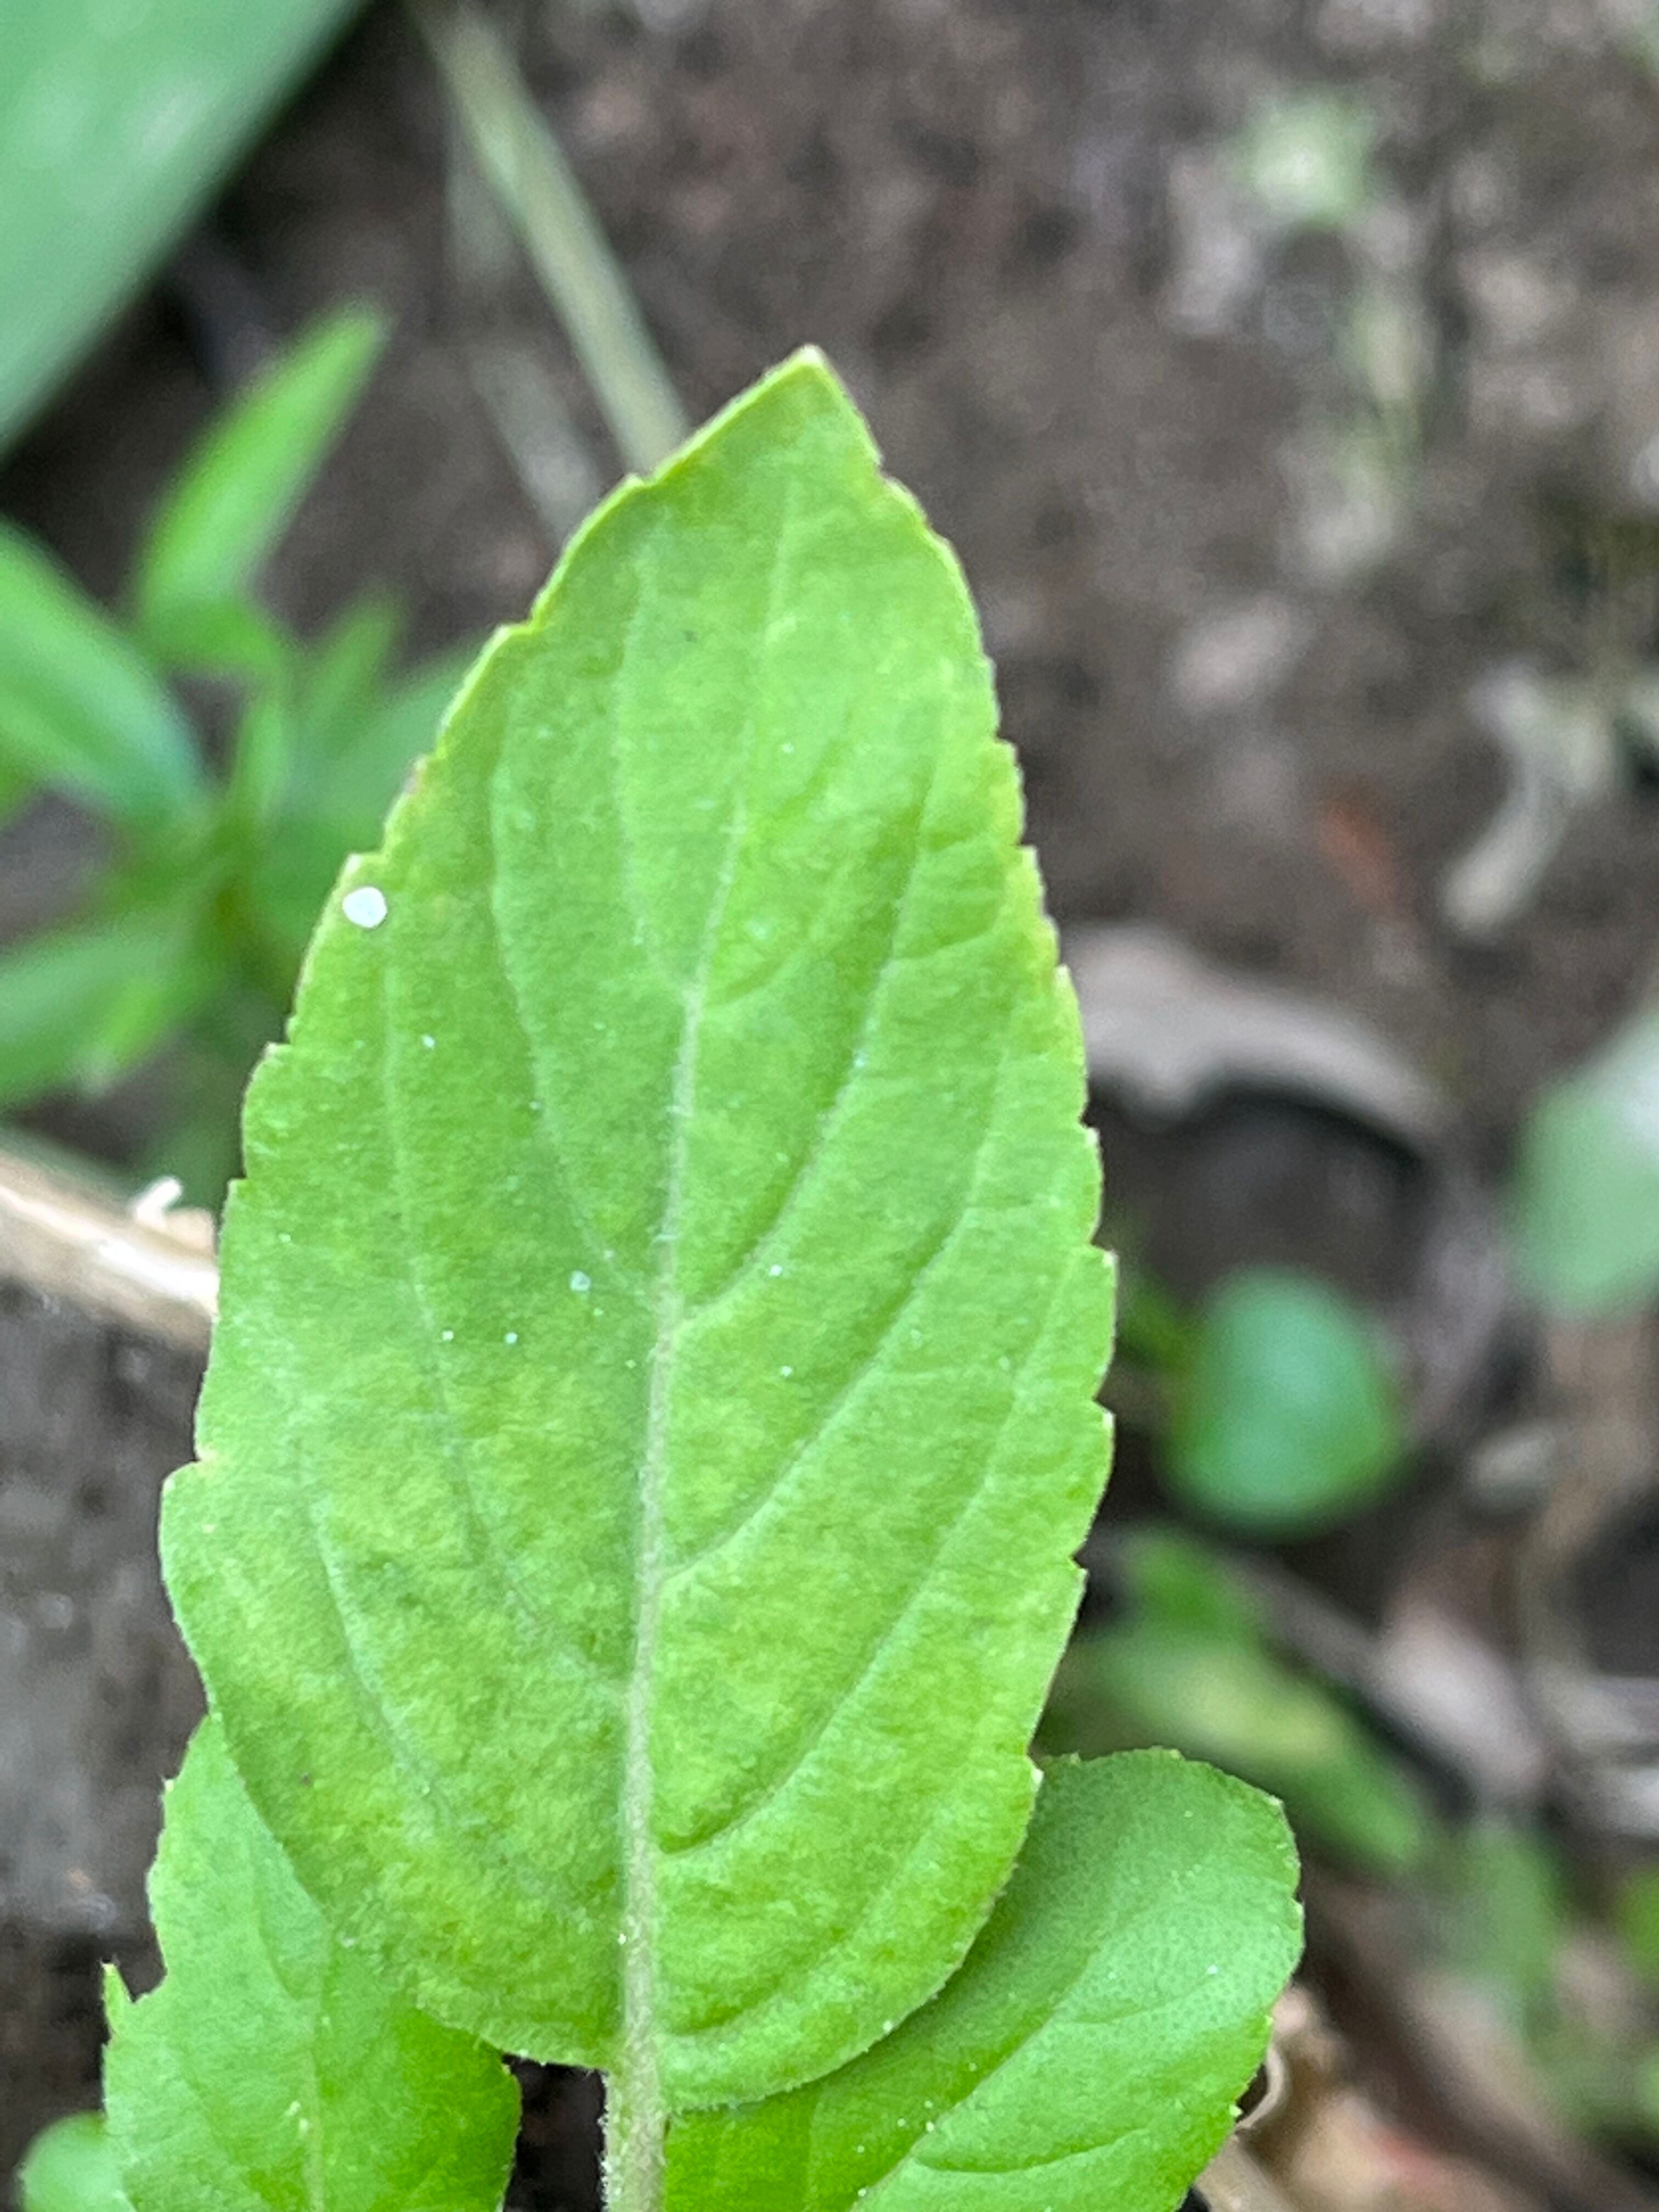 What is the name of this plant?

tulshi
